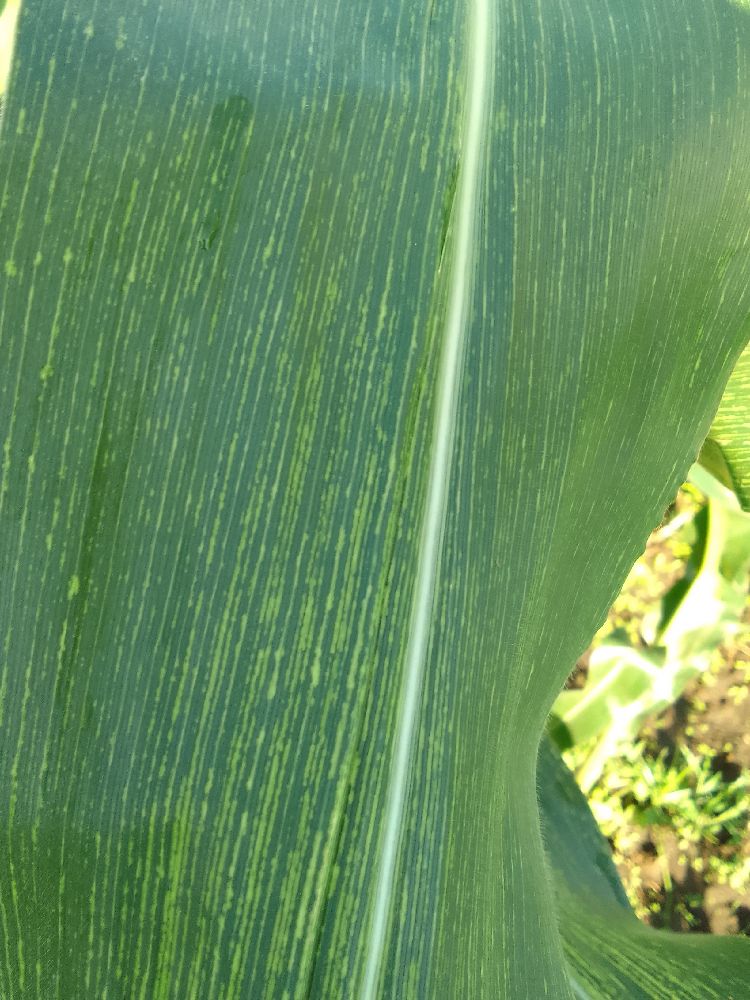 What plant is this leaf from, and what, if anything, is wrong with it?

maize, maize streak virus
